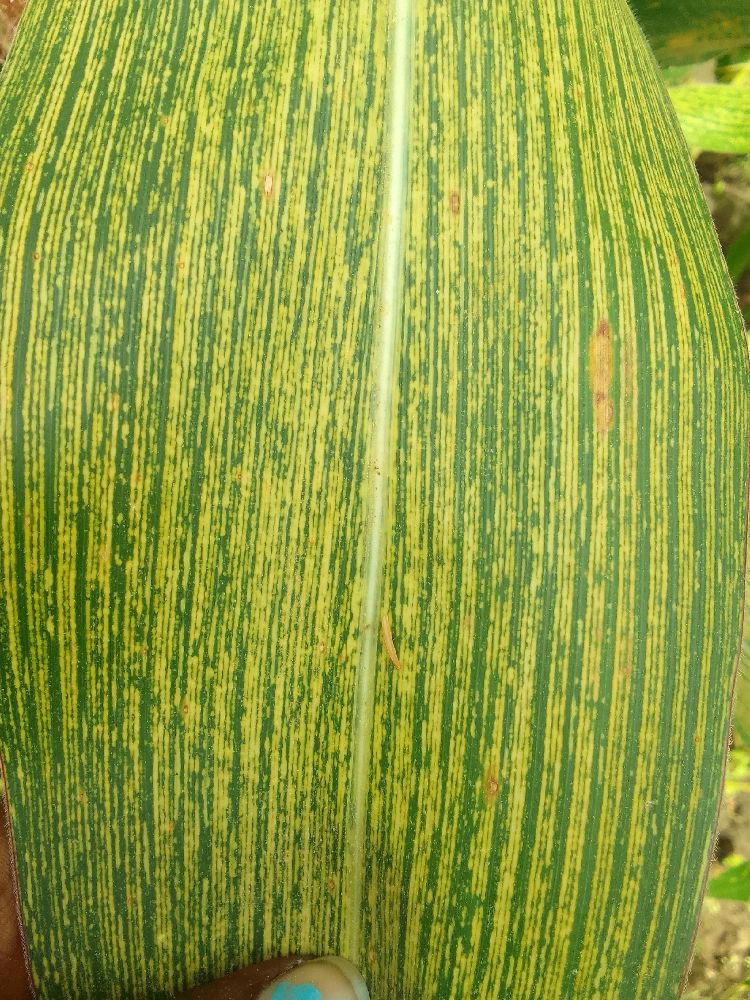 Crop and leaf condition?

maize, maize streak virus
